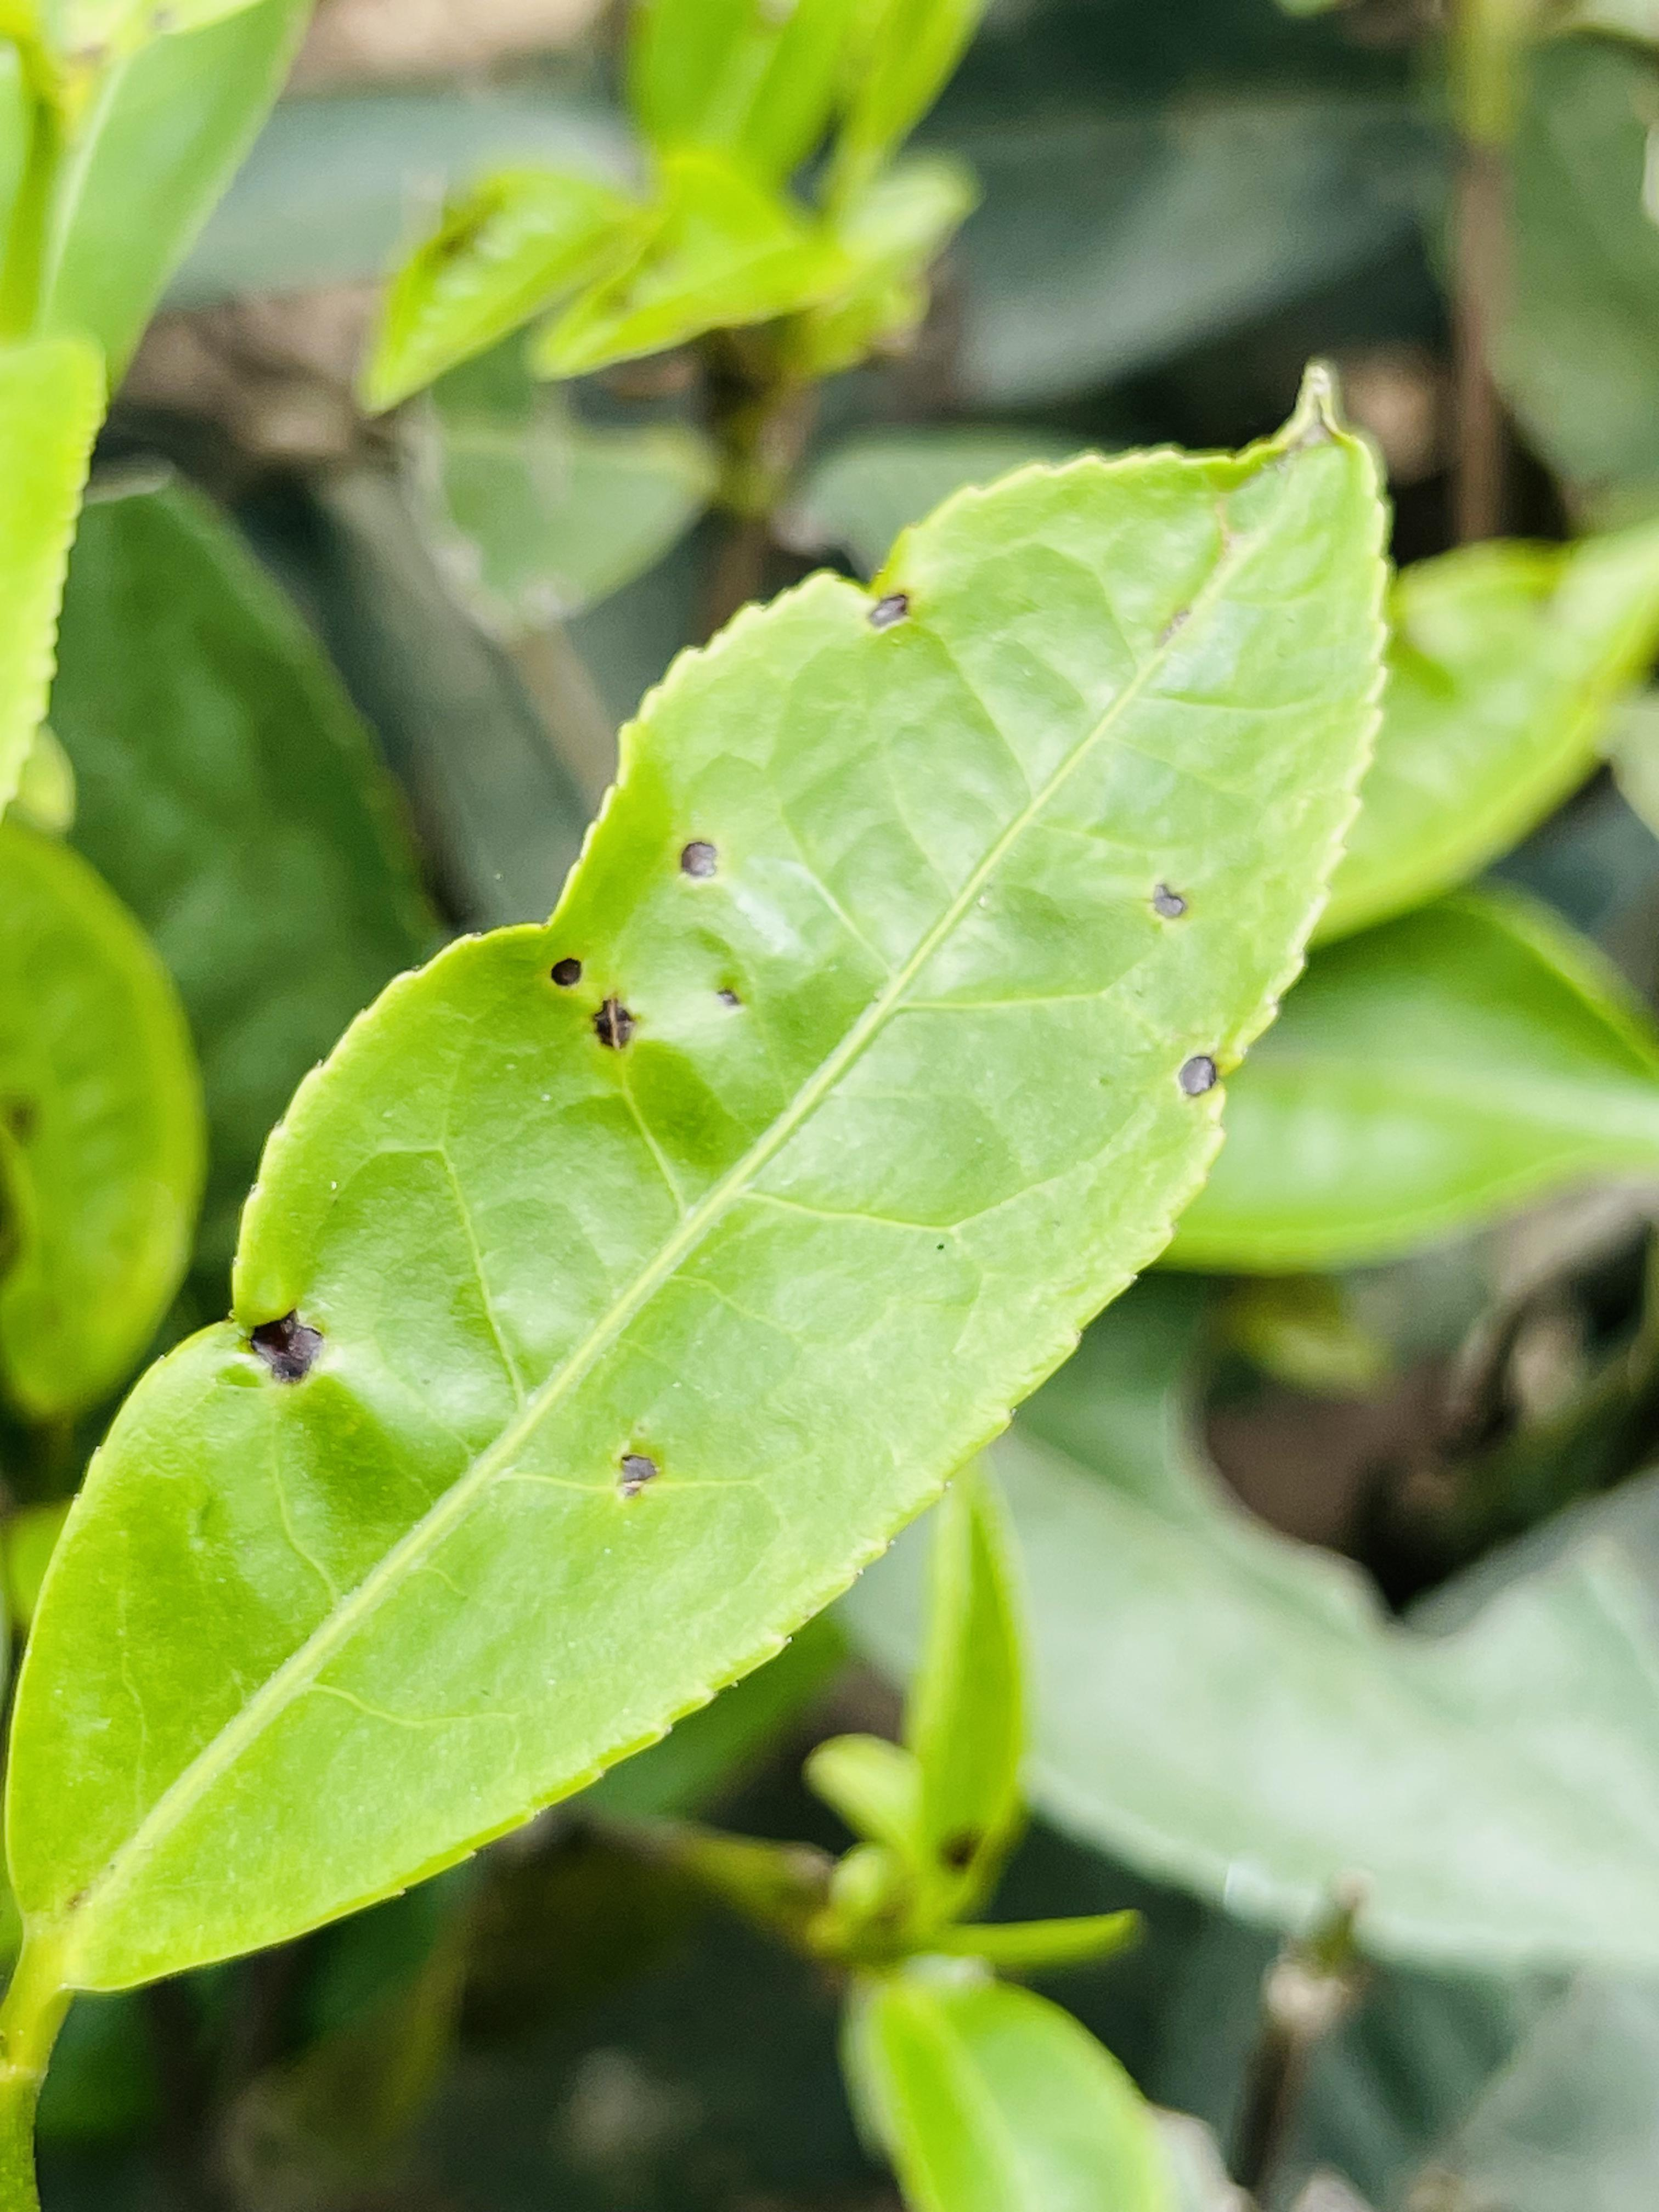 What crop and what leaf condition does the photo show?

tea, helopeltis
